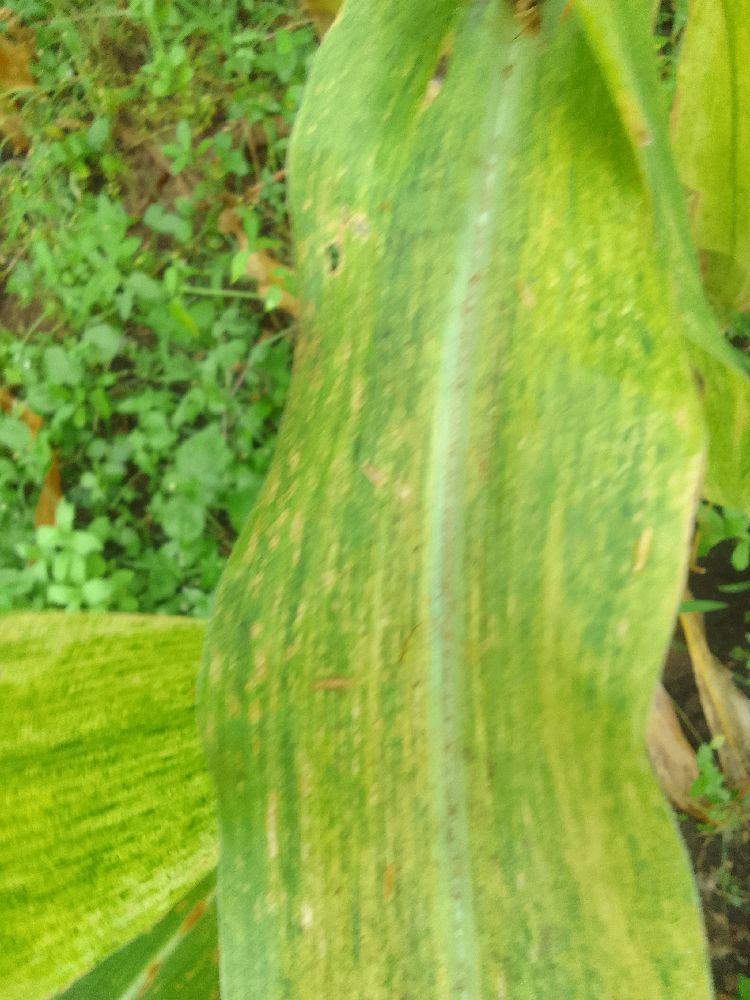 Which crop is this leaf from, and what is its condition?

maize, maize lethal necrosis
